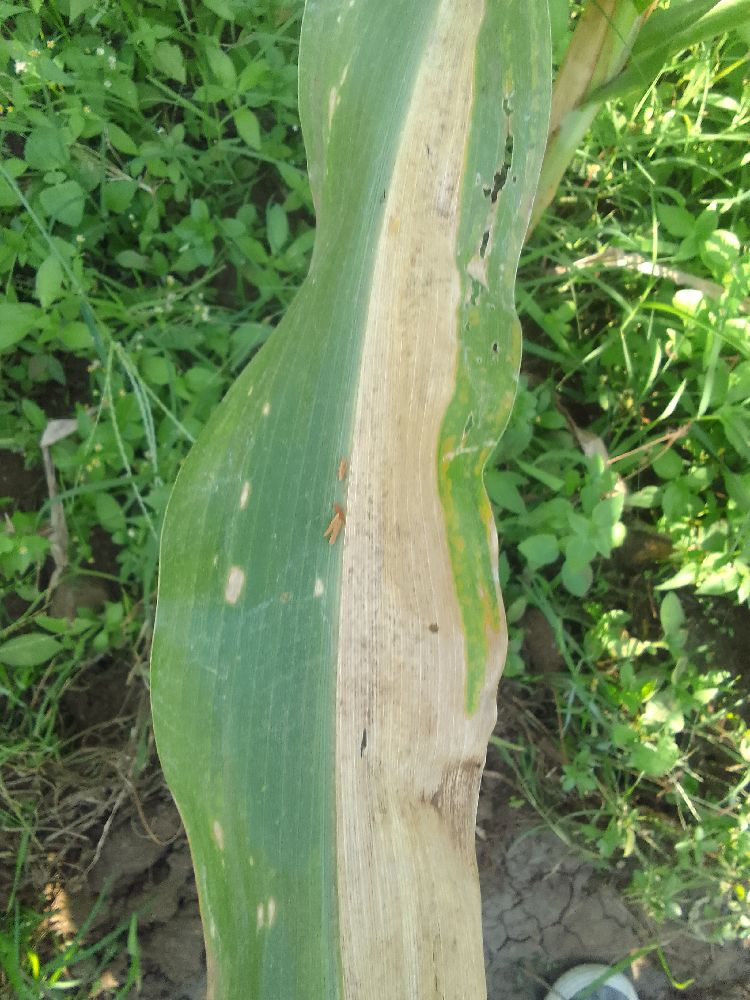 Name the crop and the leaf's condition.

maize, maize lethal necrosis
